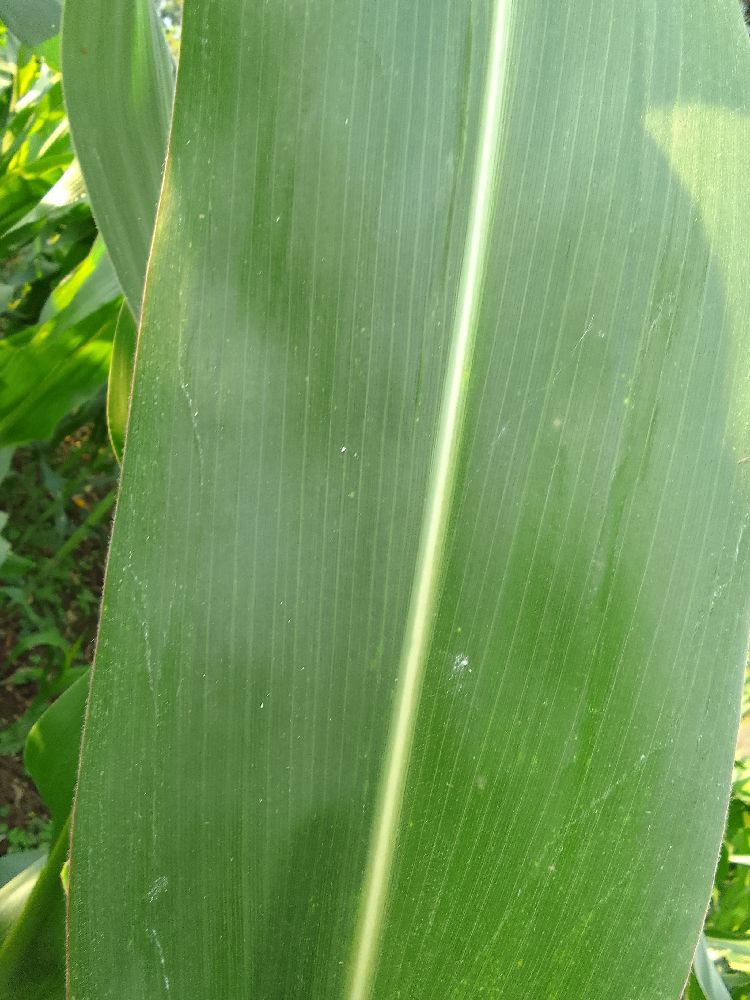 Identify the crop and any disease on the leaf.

maize, healthy
